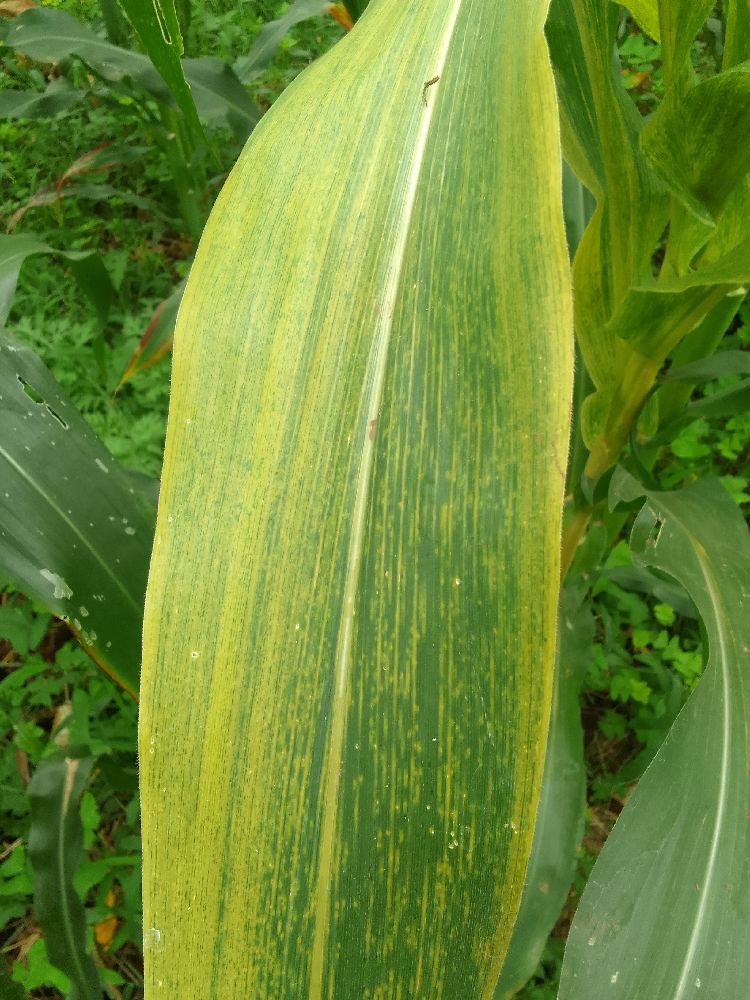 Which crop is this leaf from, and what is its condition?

maize, maize lethal necrosis
